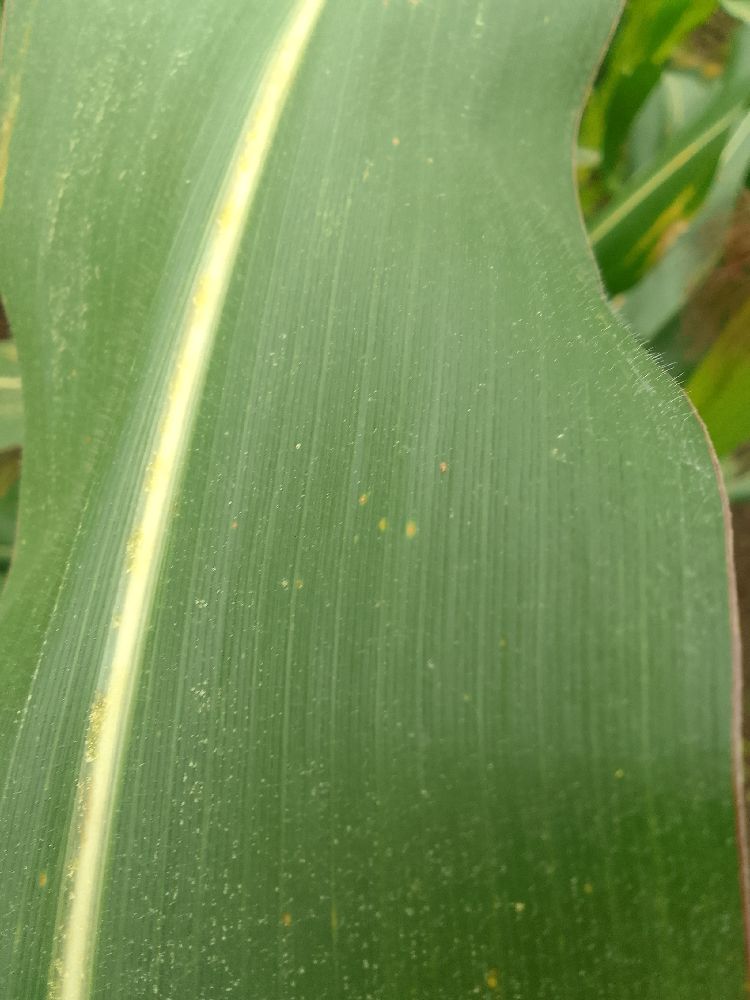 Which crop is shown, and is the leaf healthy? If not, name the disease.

maize, healthy
